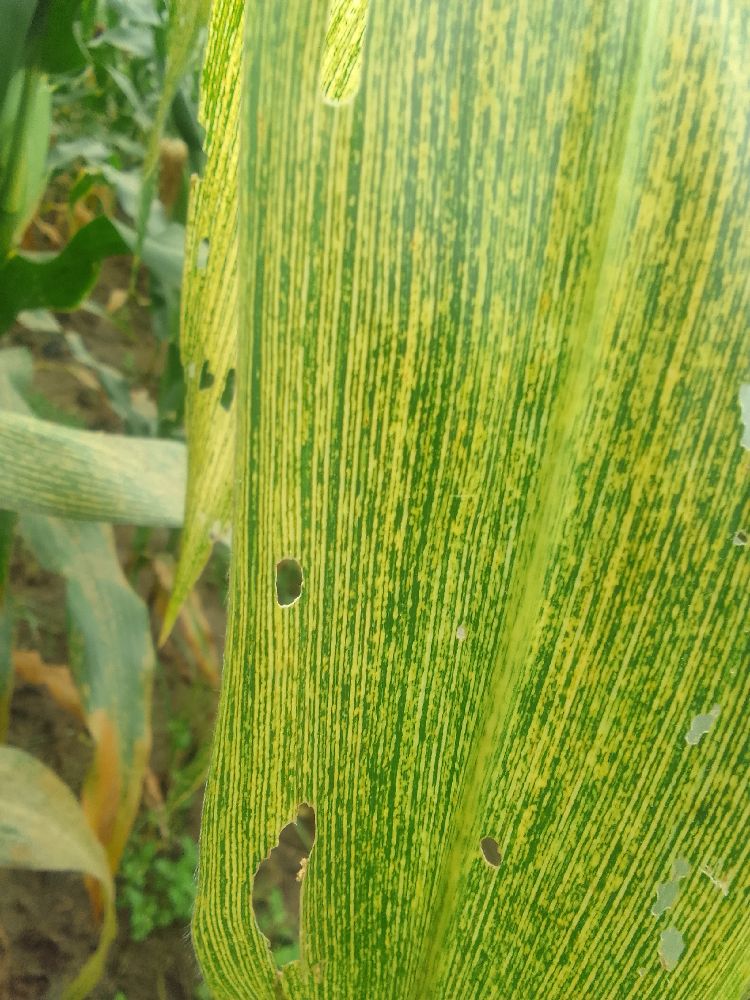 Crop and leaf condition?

maize, maize streak virus
